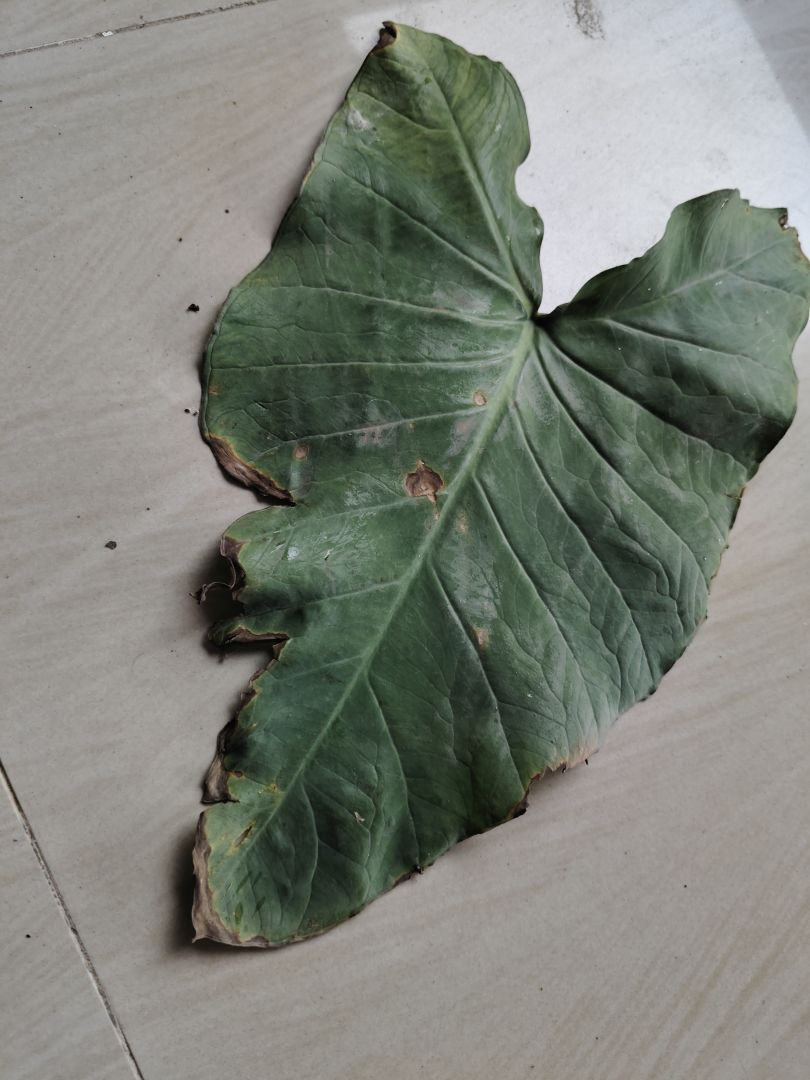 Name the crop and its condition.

taro, leaf blight
